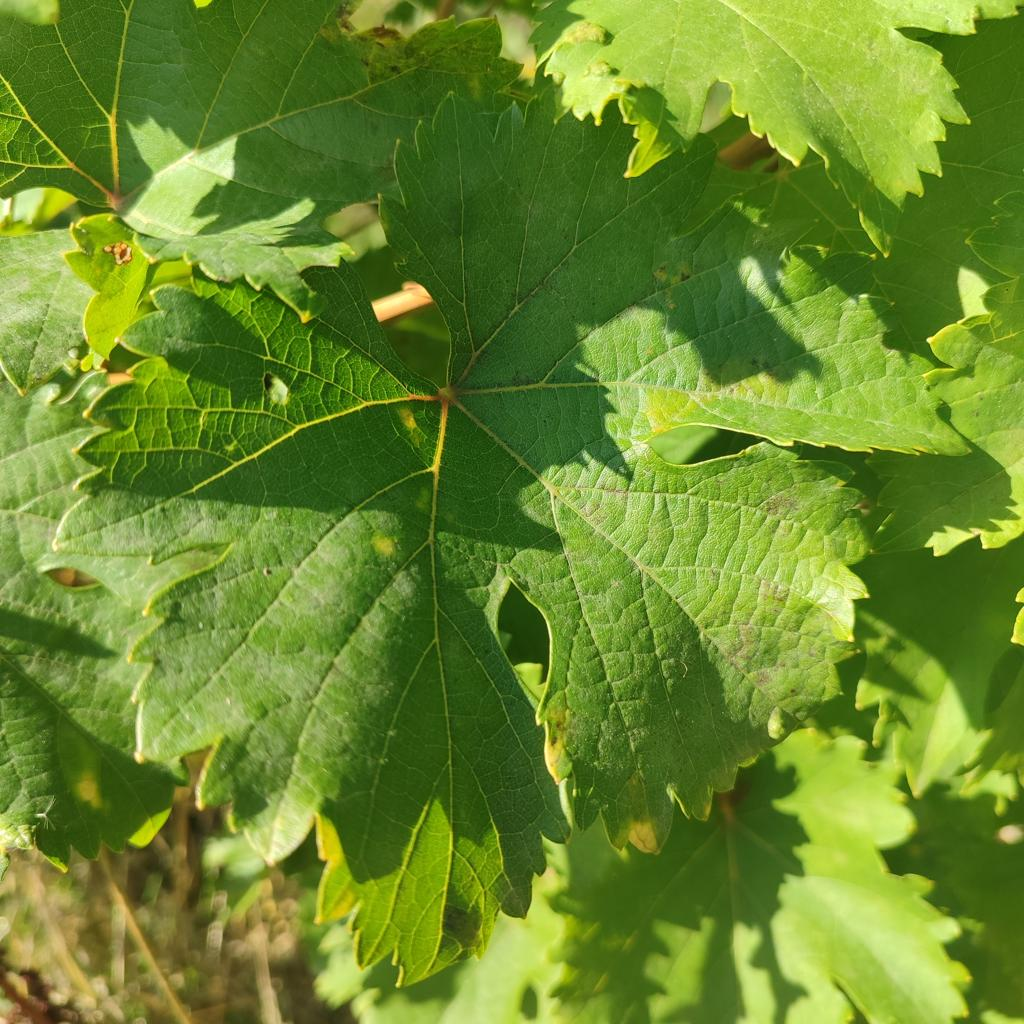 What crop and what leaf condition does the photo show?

grapevine, powdery mildew
